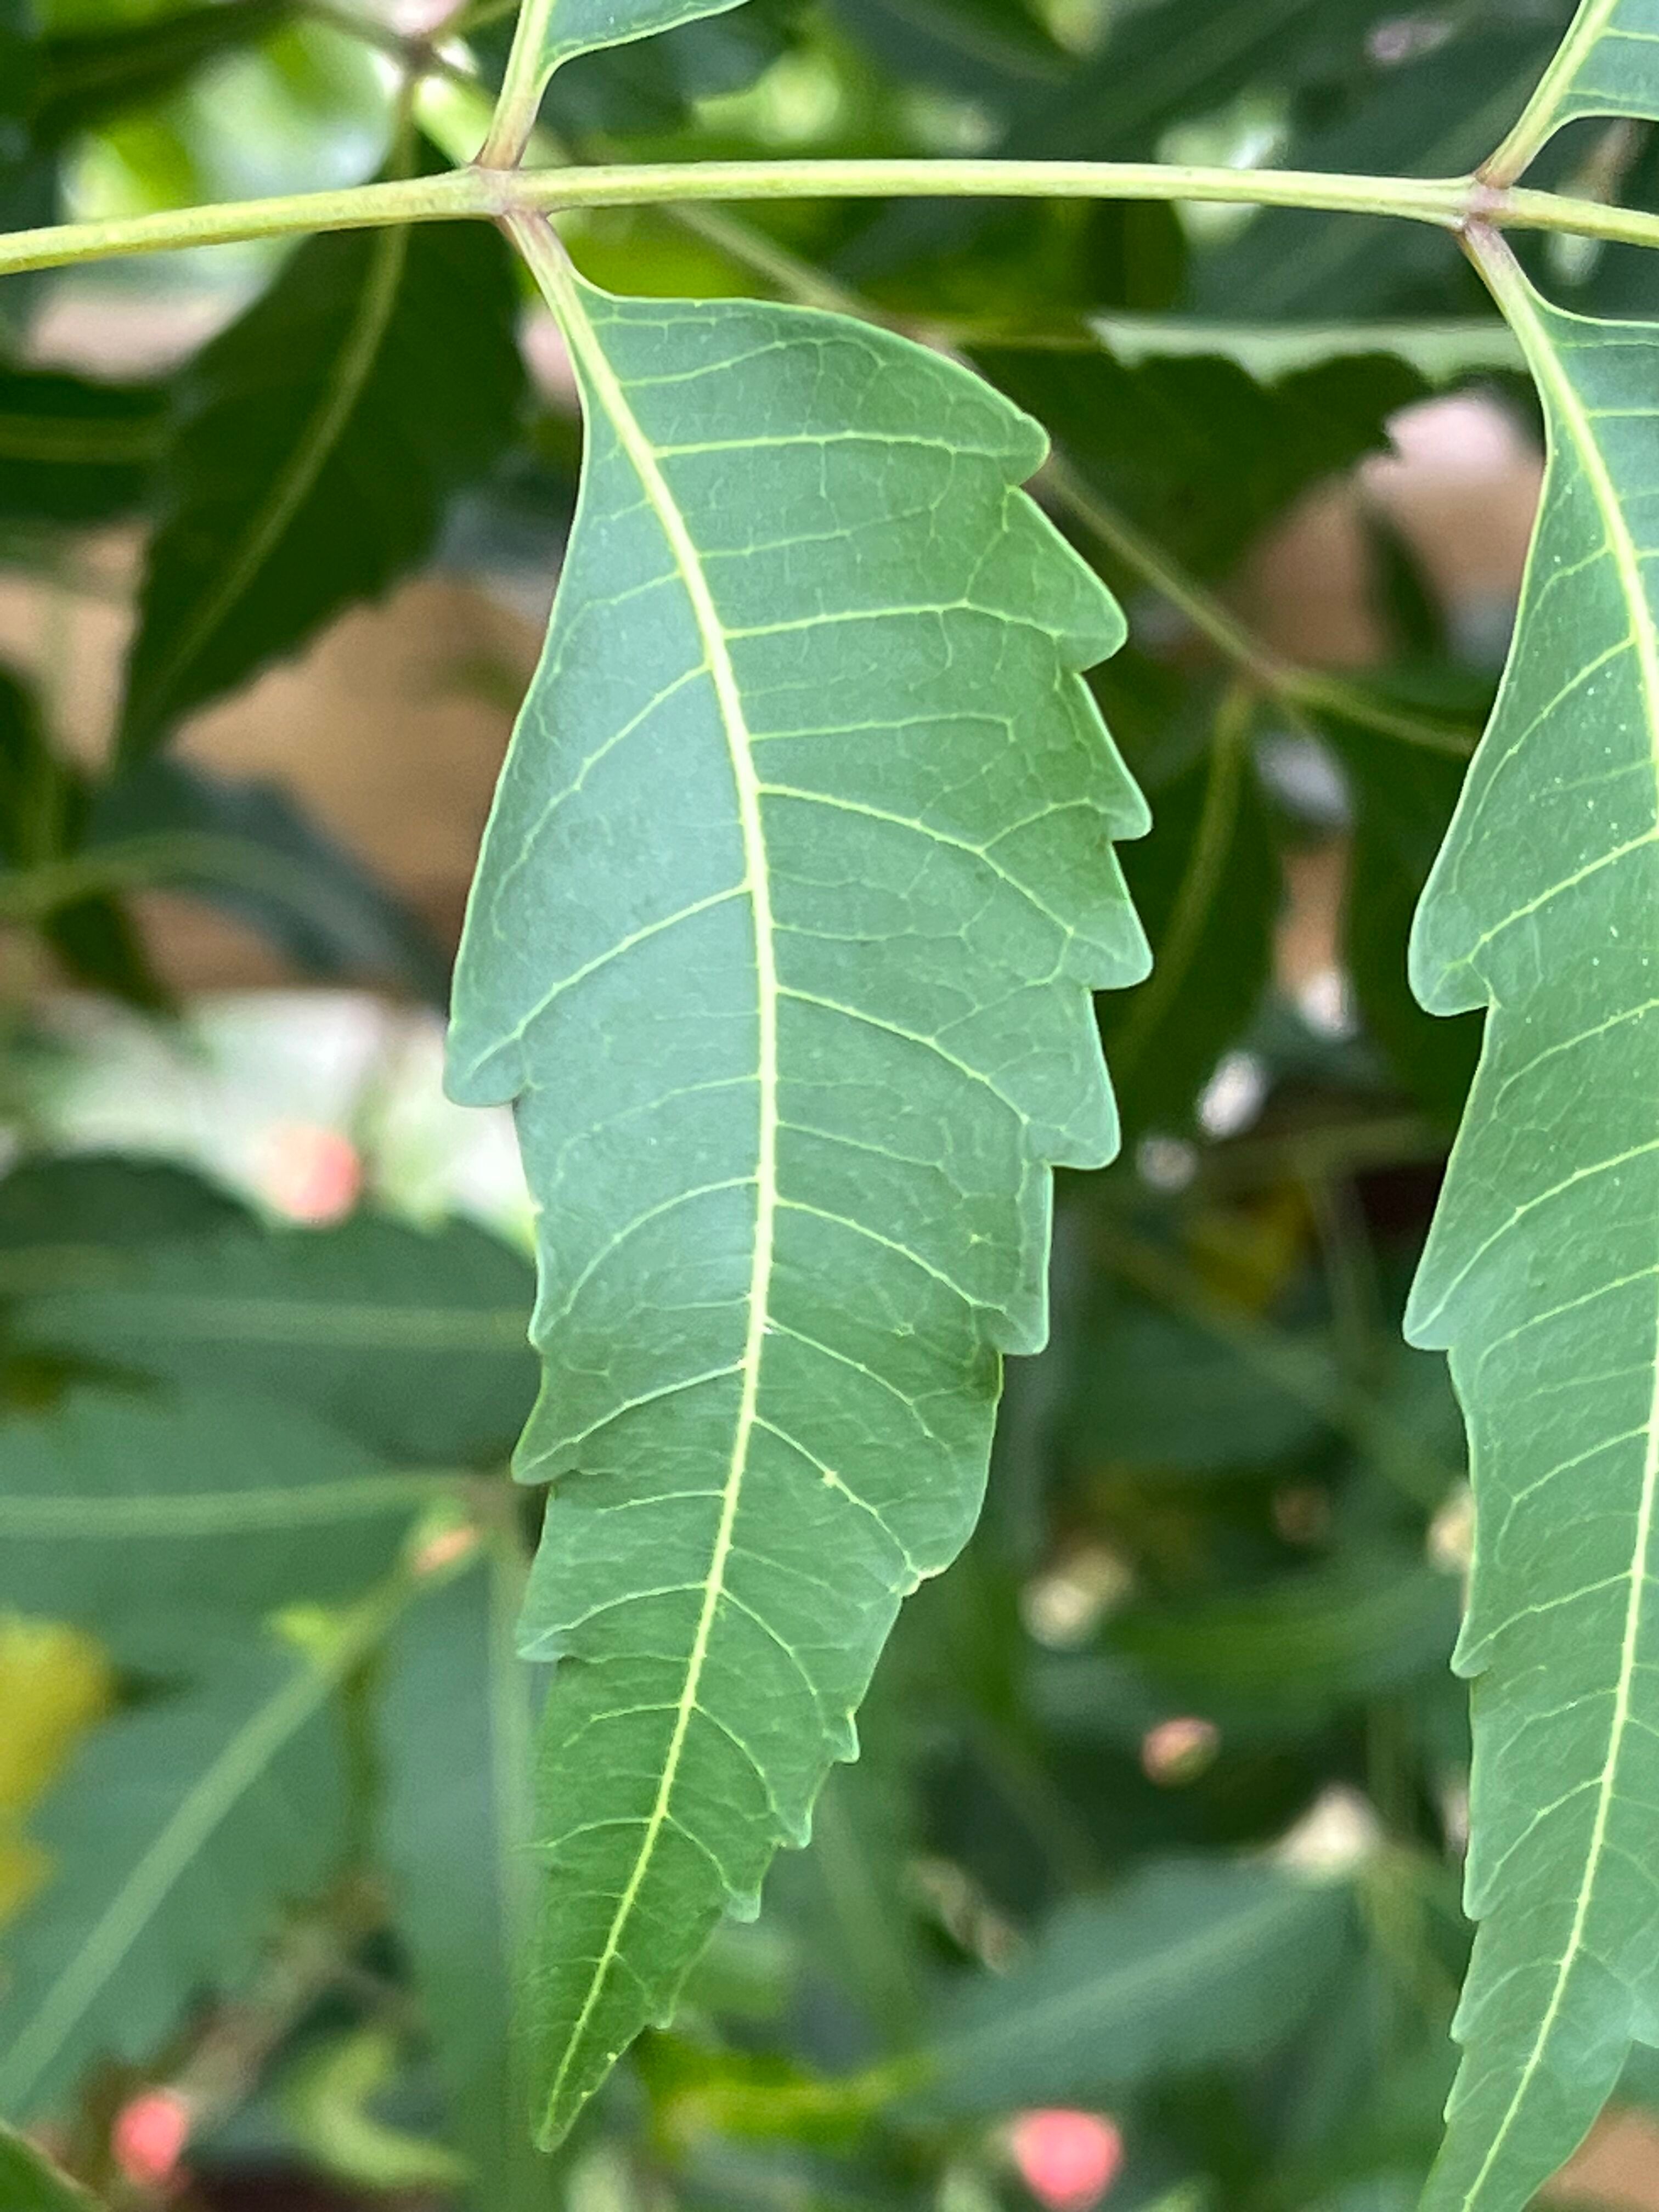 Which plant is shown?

neem
